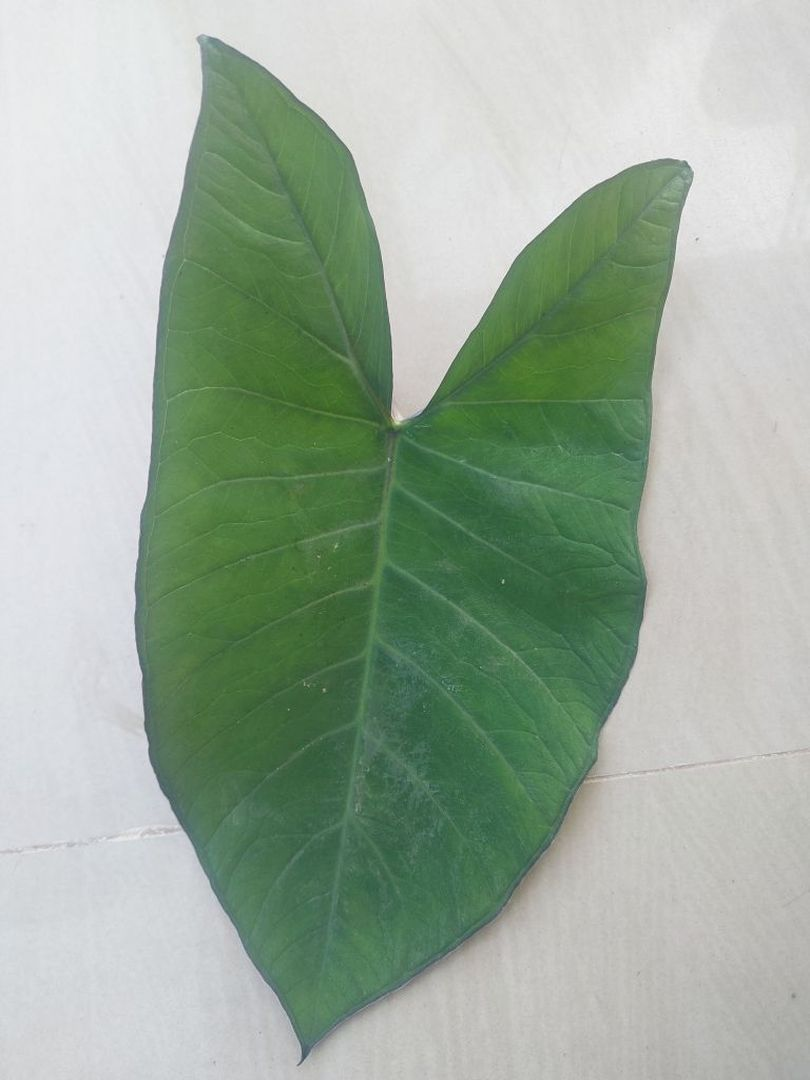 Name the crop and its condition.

taro, healthy
